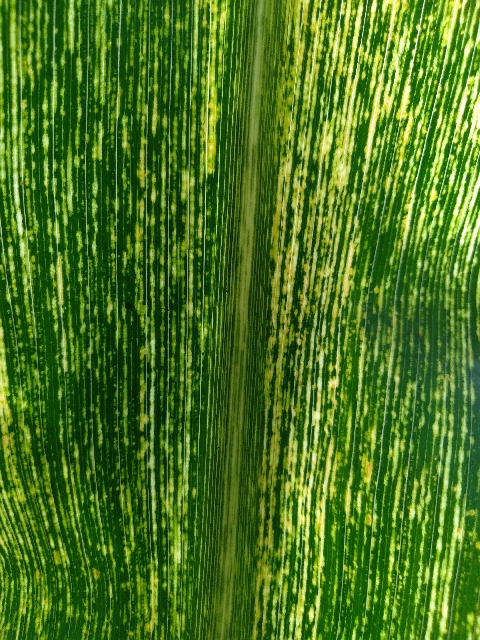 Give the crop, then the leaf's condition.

maize, maize streak virus
